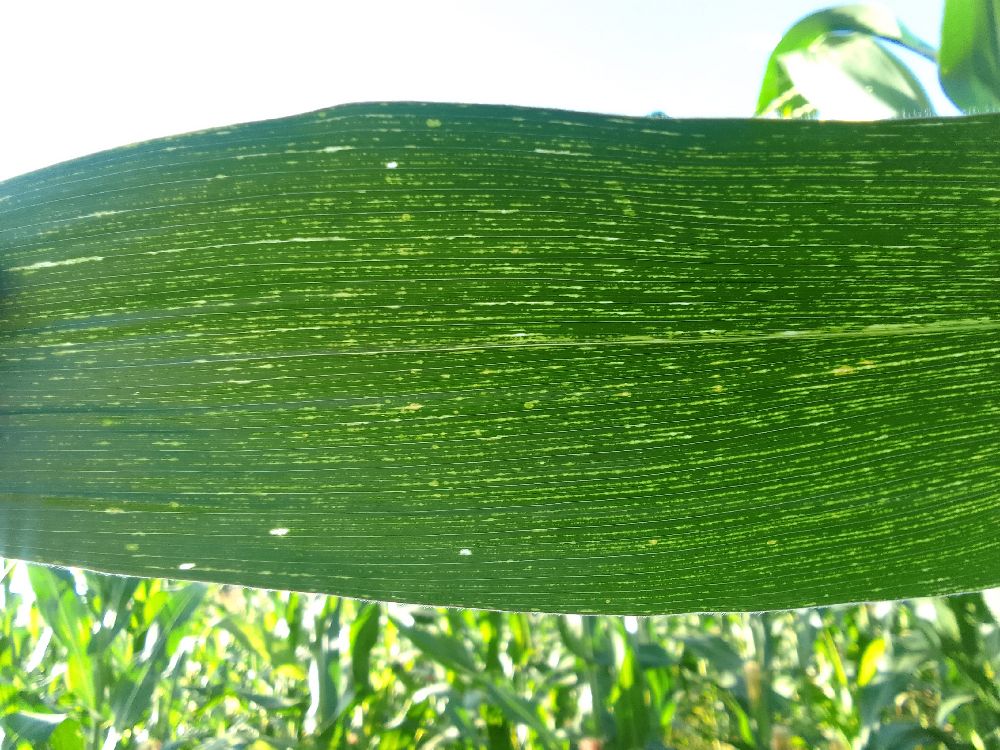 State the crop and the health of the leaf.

maize, maize streak virus
